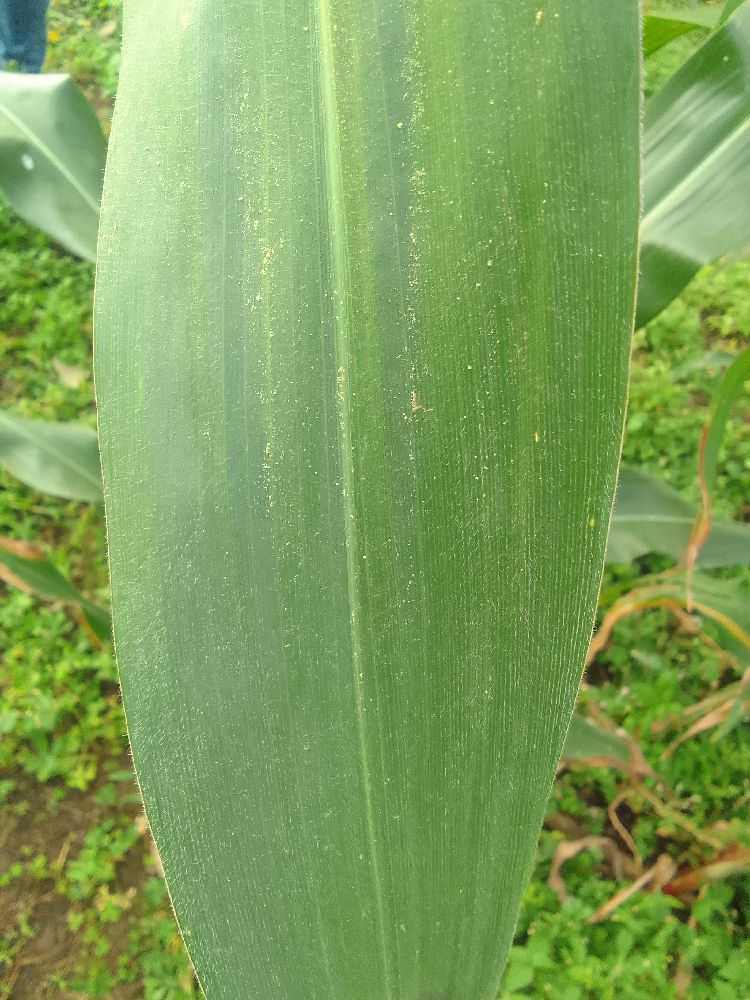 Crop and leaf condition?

maize, healthy
